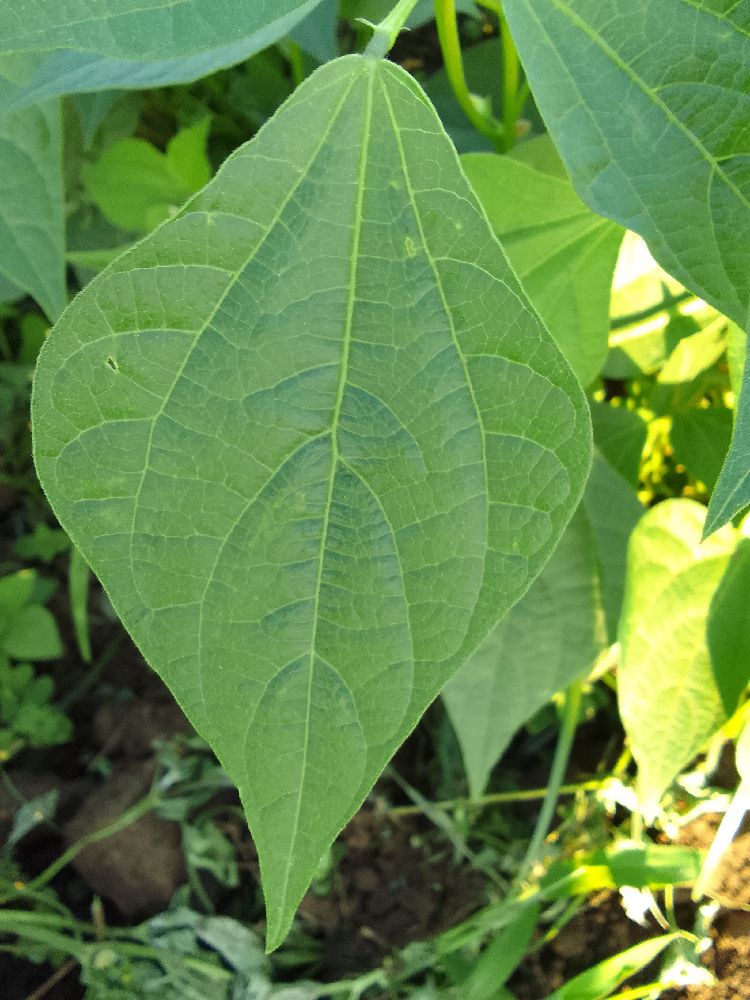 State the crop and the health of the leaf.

common bean, healthy
